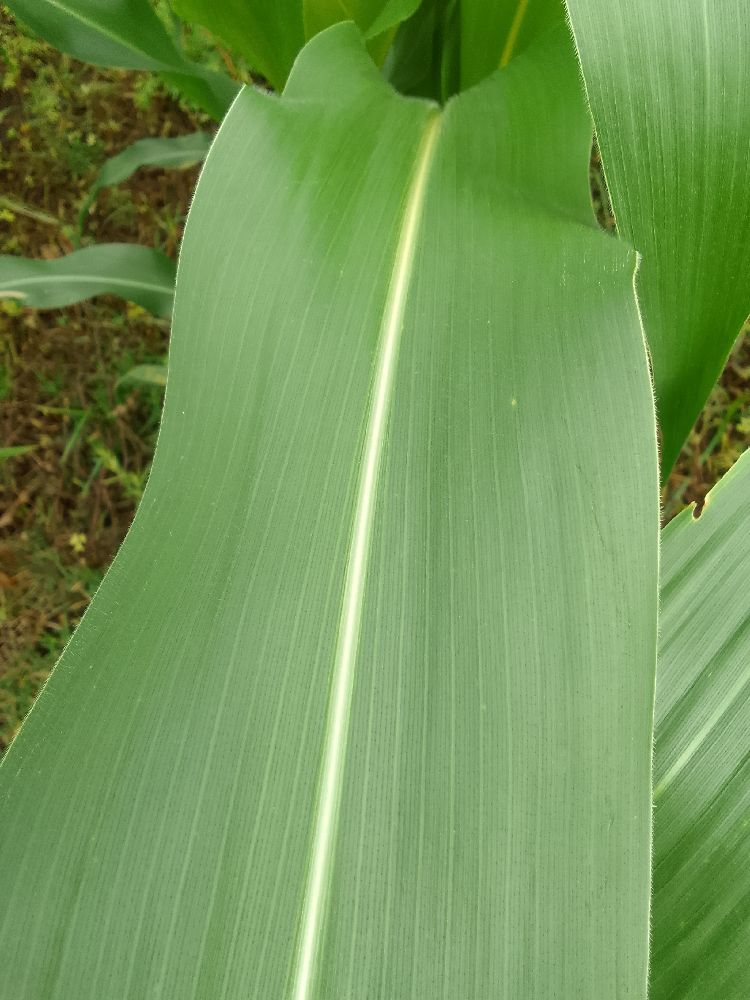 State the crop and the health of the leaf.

maize, healthy
